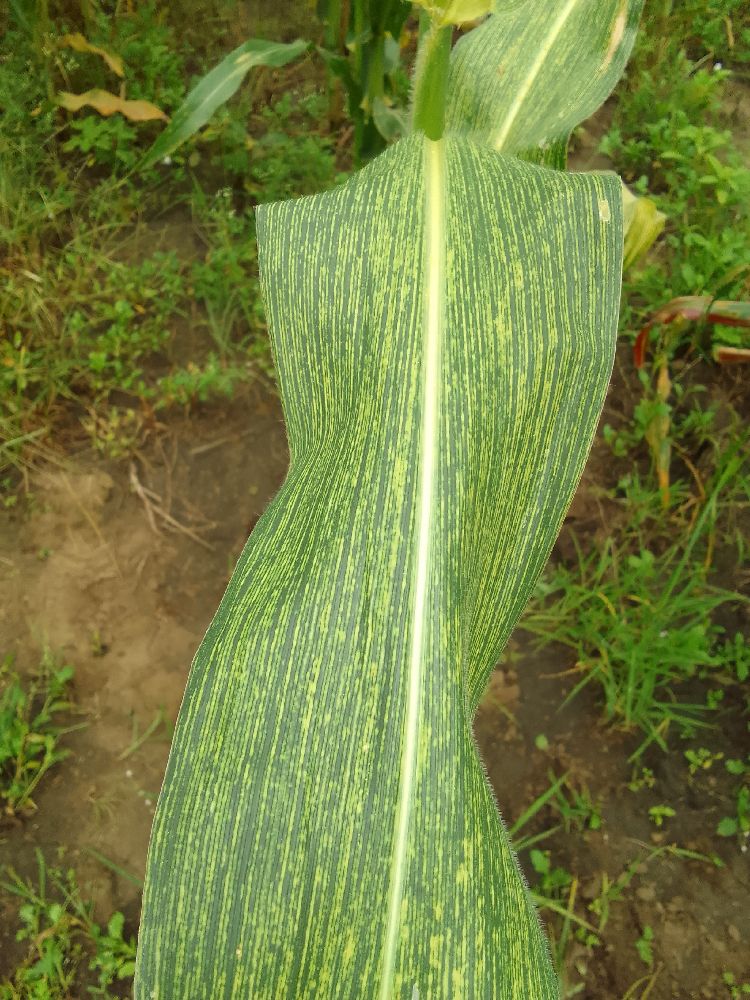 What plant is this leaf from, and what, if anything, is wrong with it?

maize, maize streak virus
